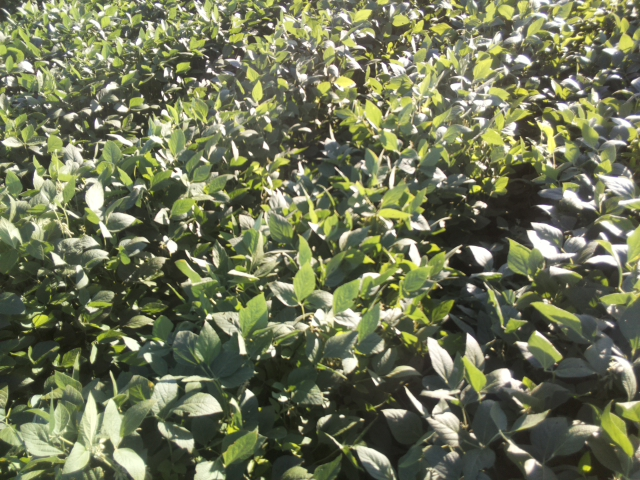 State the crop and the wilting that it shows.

soybean, slight leaflet or petiole turgor loss in upper canopy
